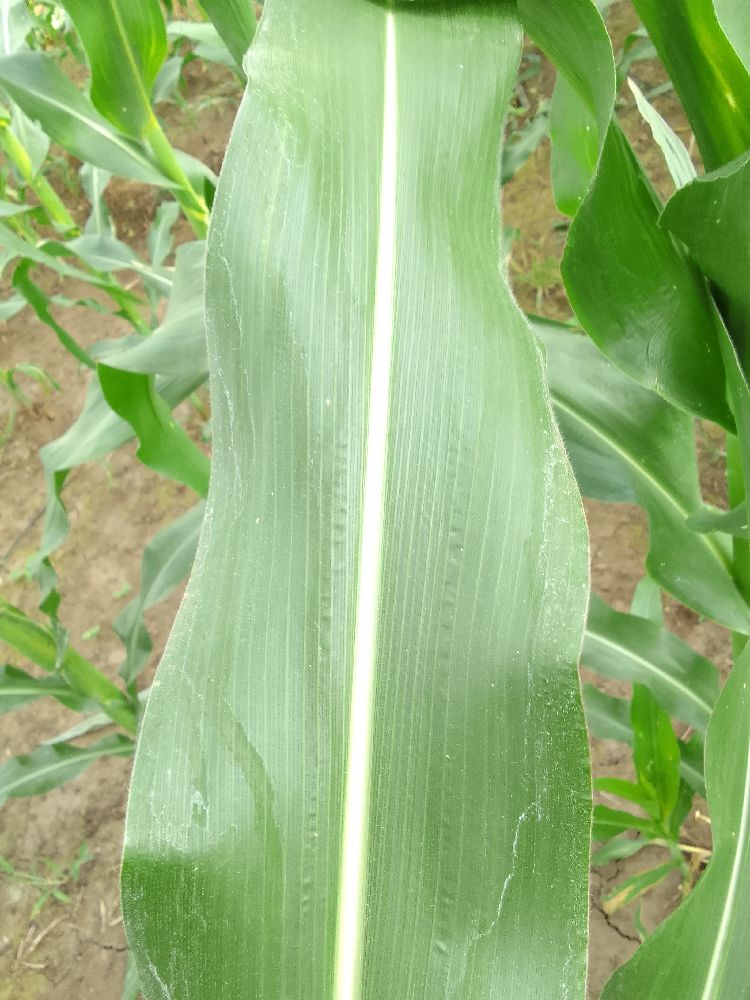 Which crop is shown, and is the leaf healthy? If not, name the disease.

maize, healthy
